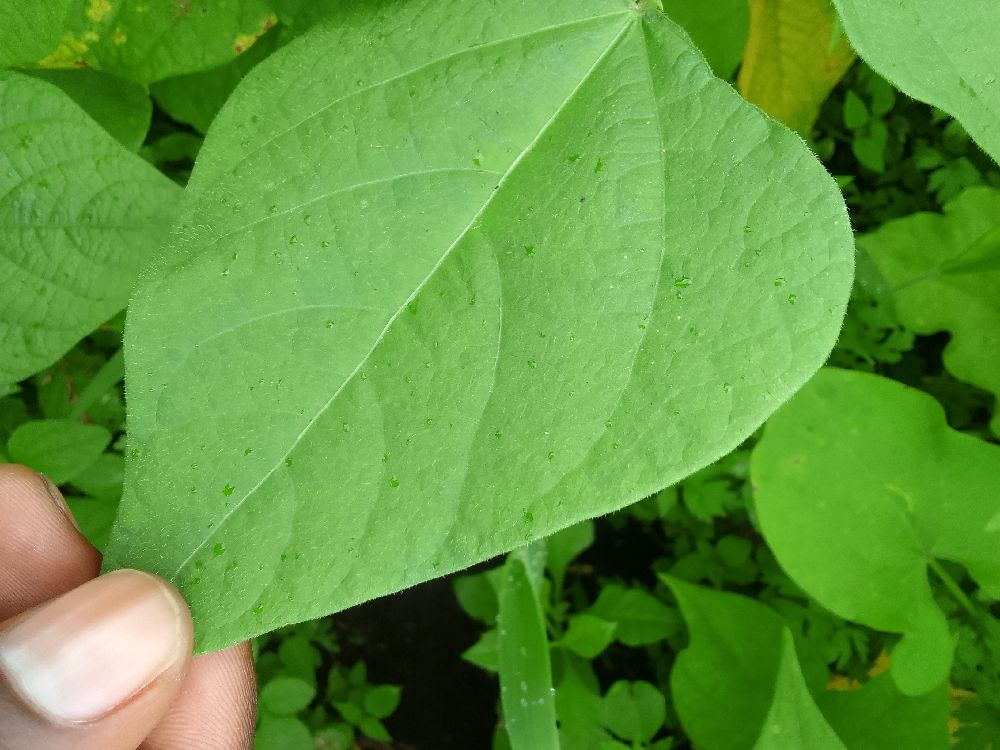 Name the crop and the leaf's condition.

common bean, healthy
